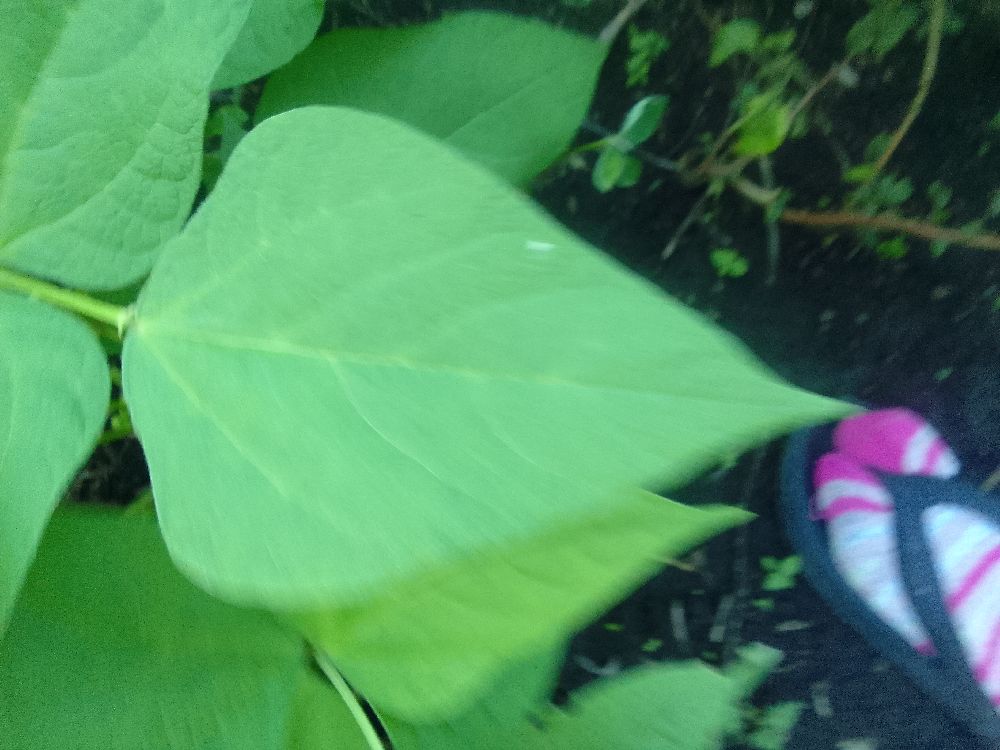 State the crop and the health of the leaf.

common bean, healthy
